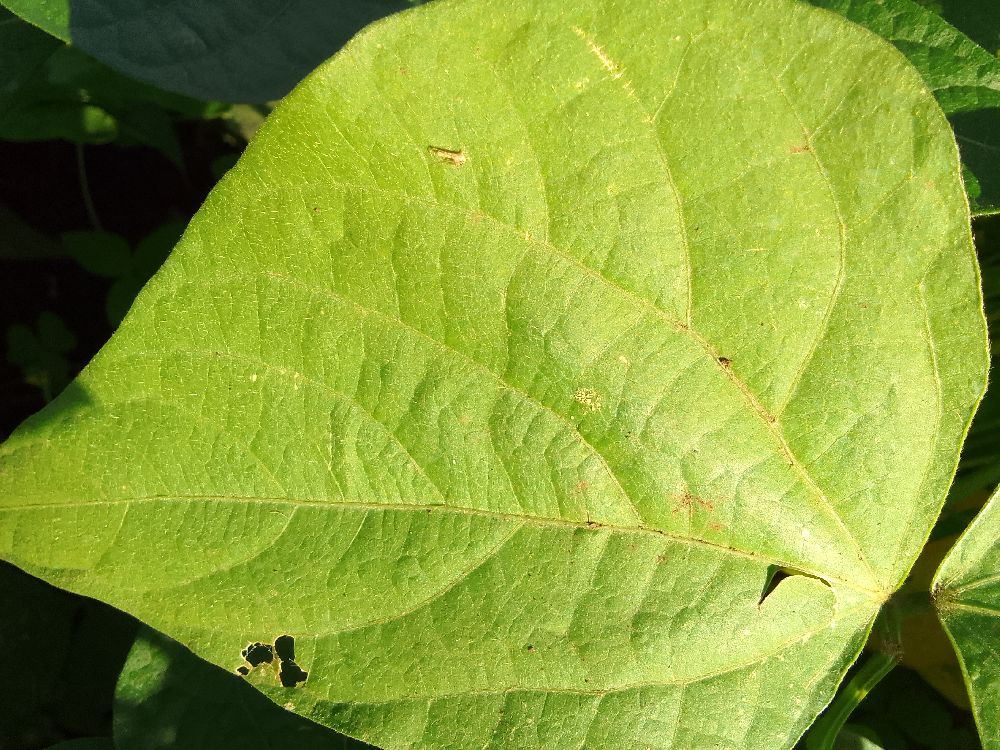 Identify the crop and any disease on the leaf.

common bean, healthy
